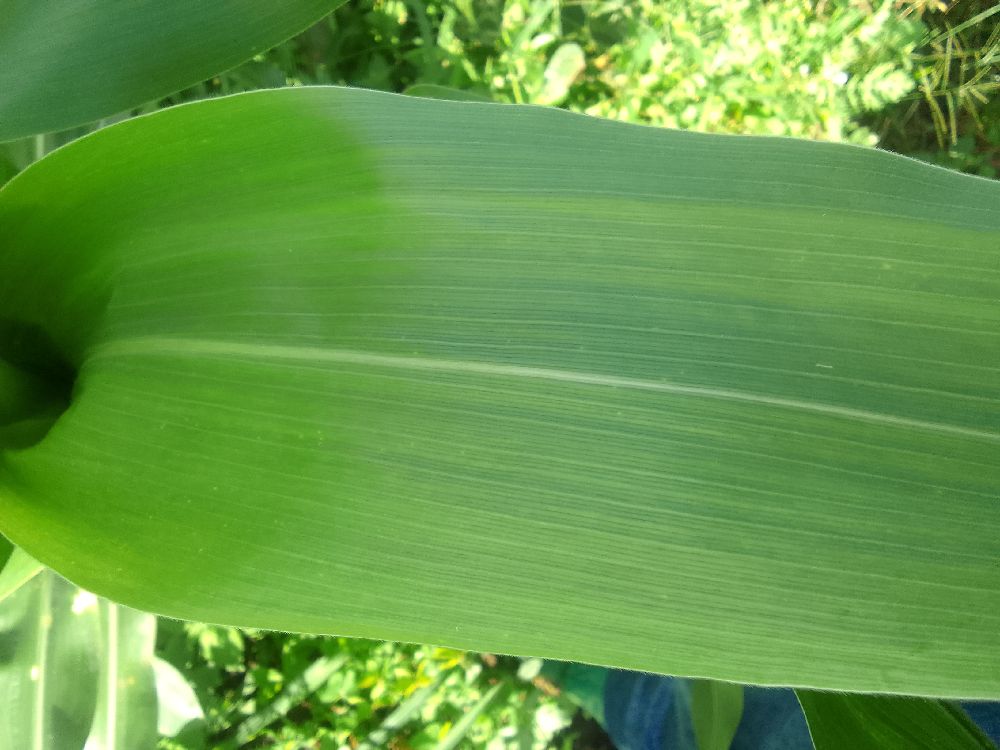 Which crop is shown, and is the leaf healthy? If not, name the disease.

maize, healthy
